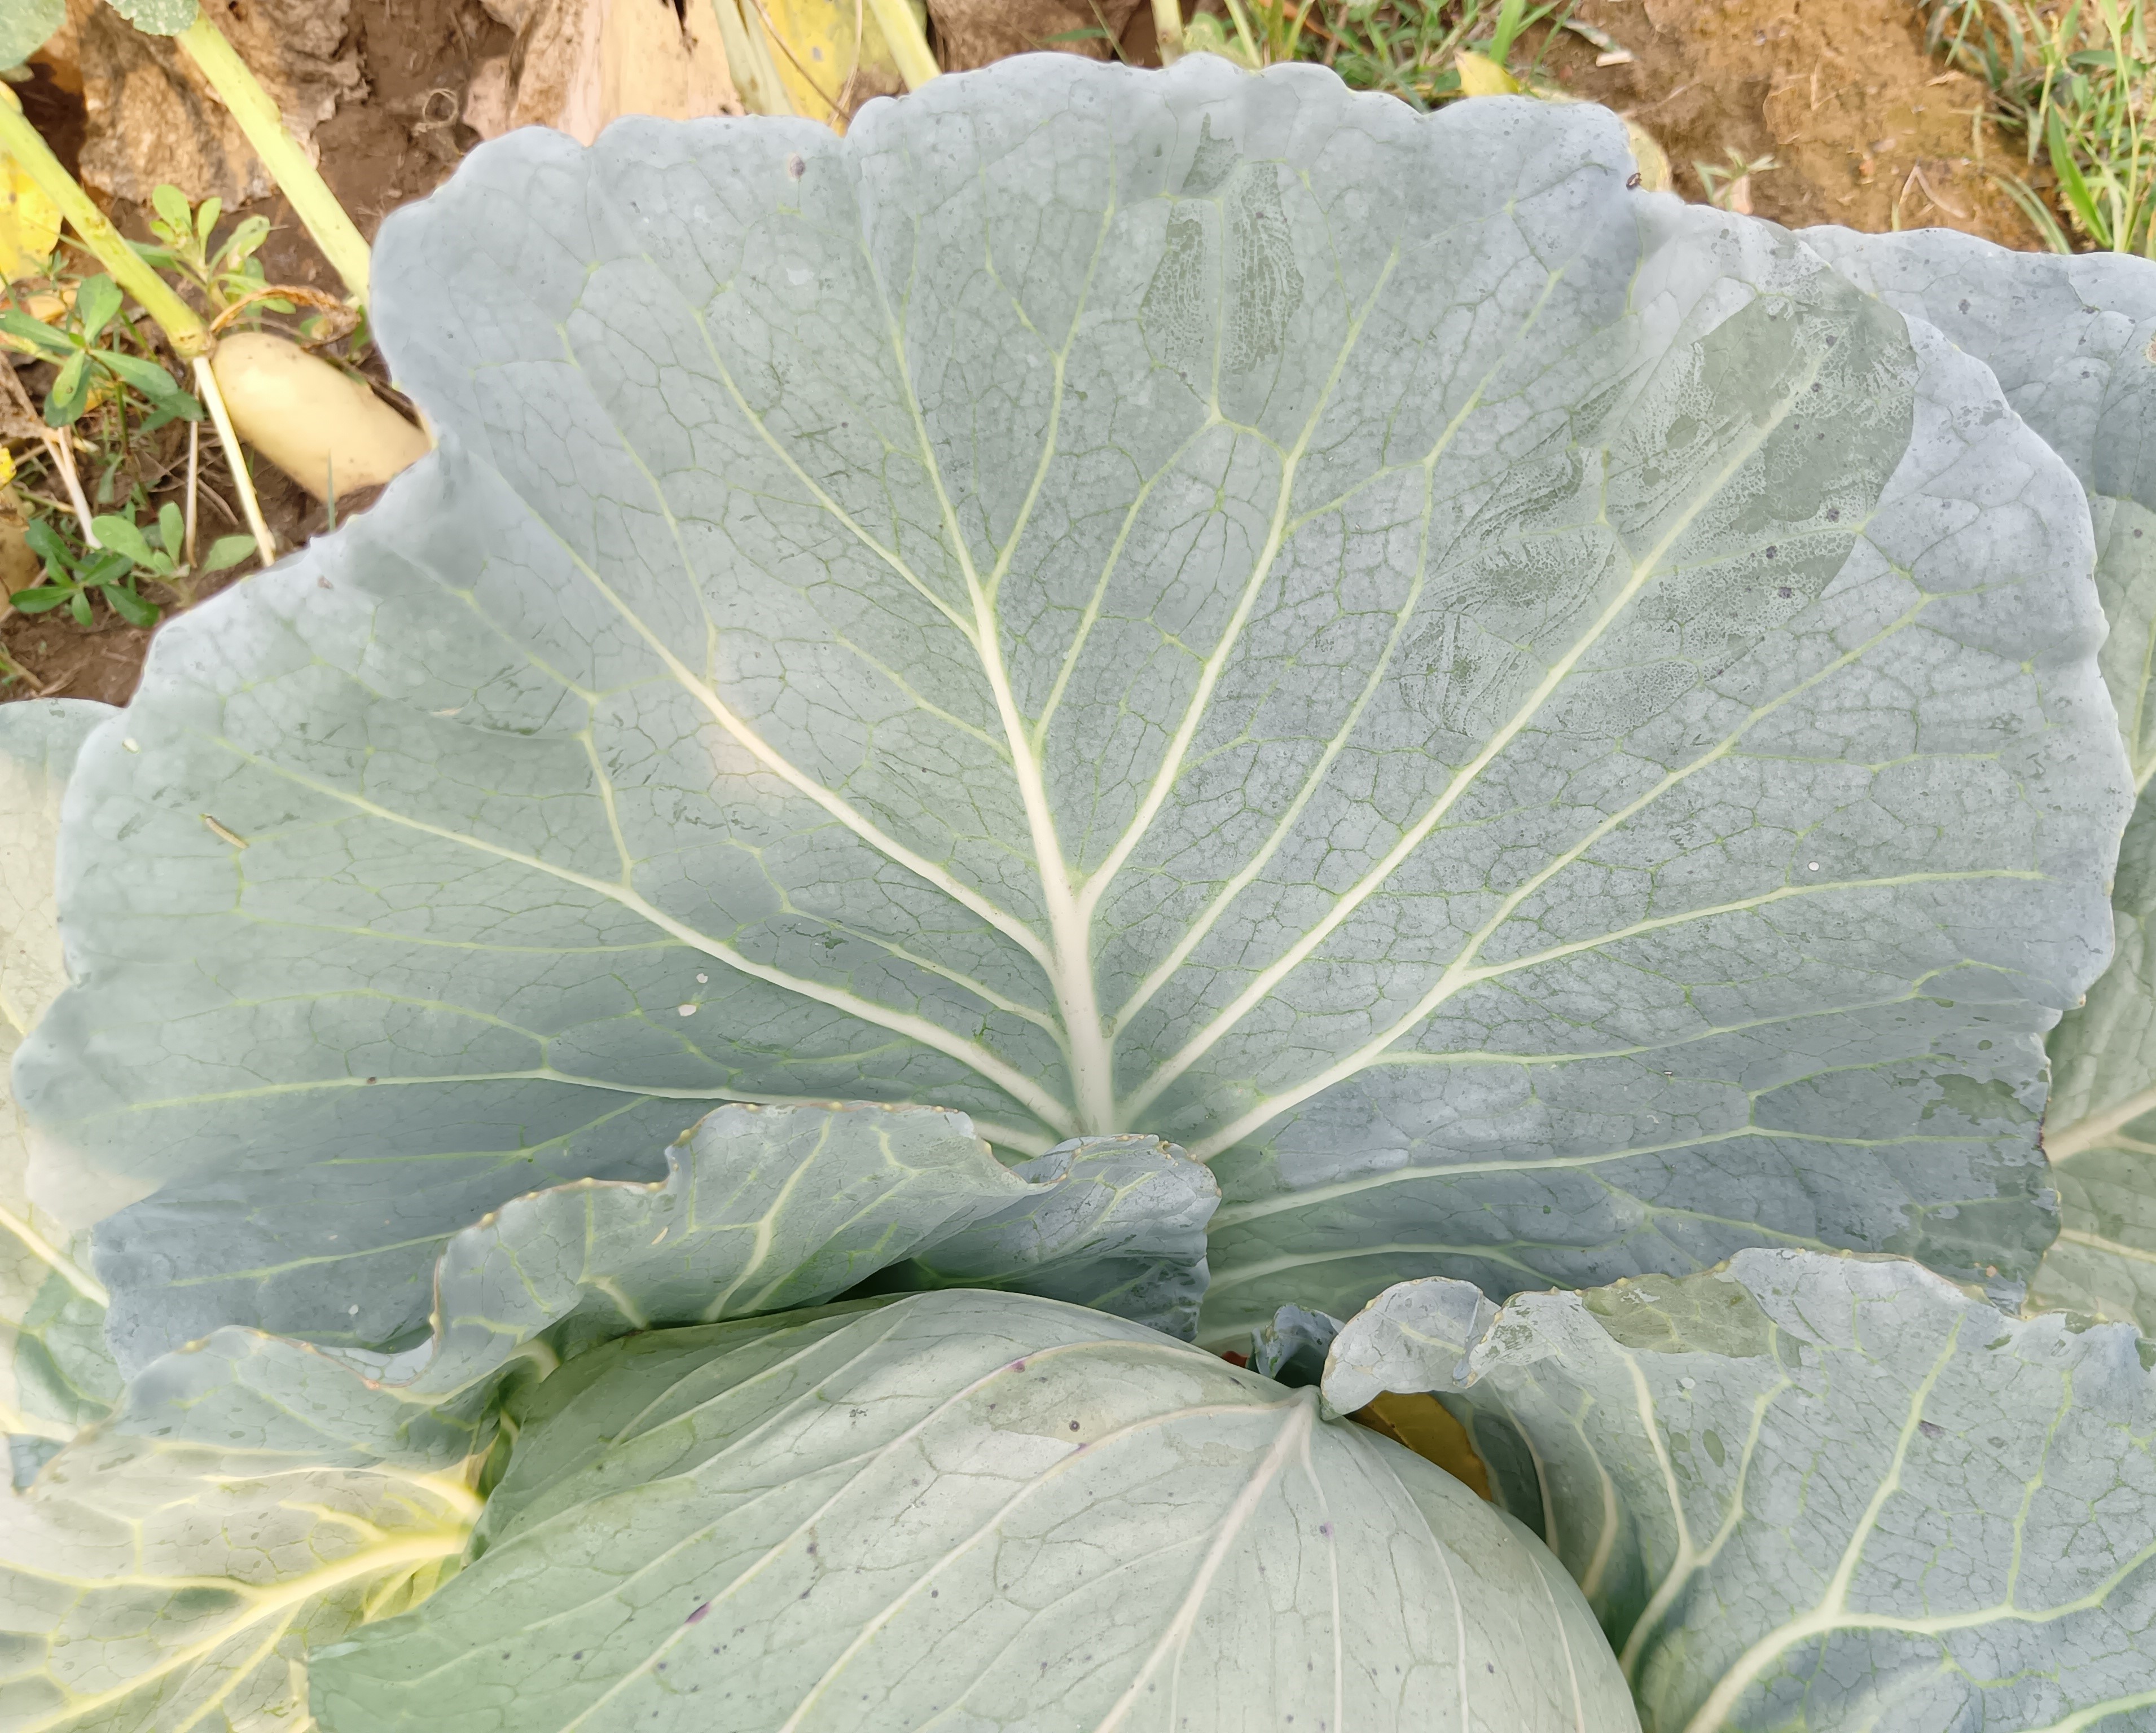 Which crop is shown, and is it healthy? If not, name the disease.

cabbage, healthy
